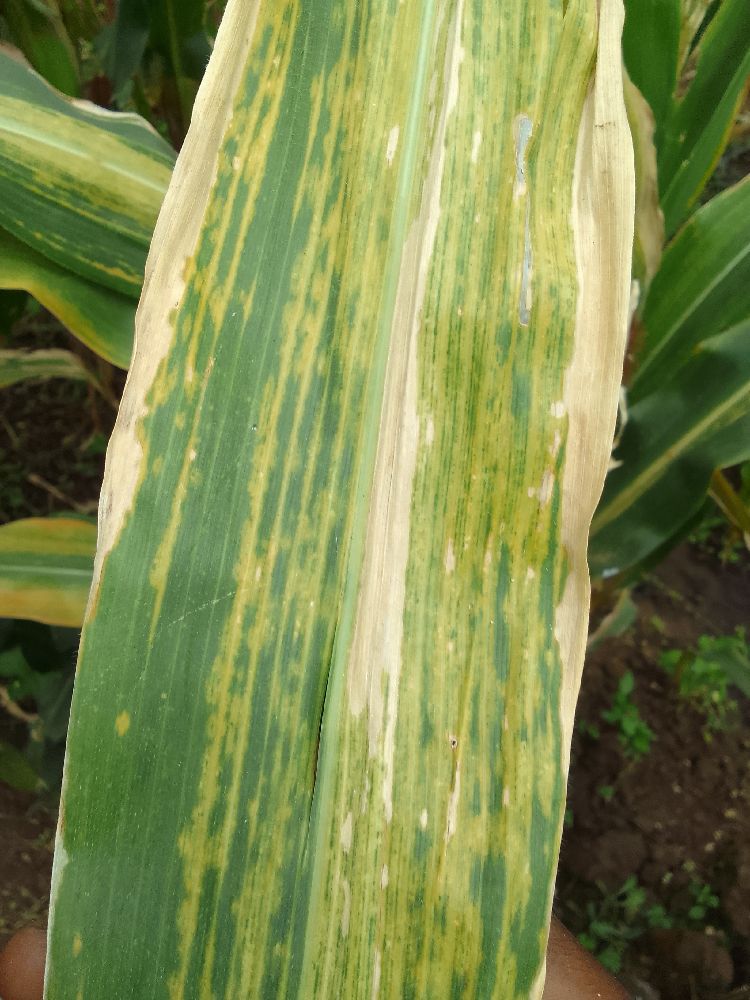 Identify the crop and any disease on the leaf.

maize, maize lethal necrosis
